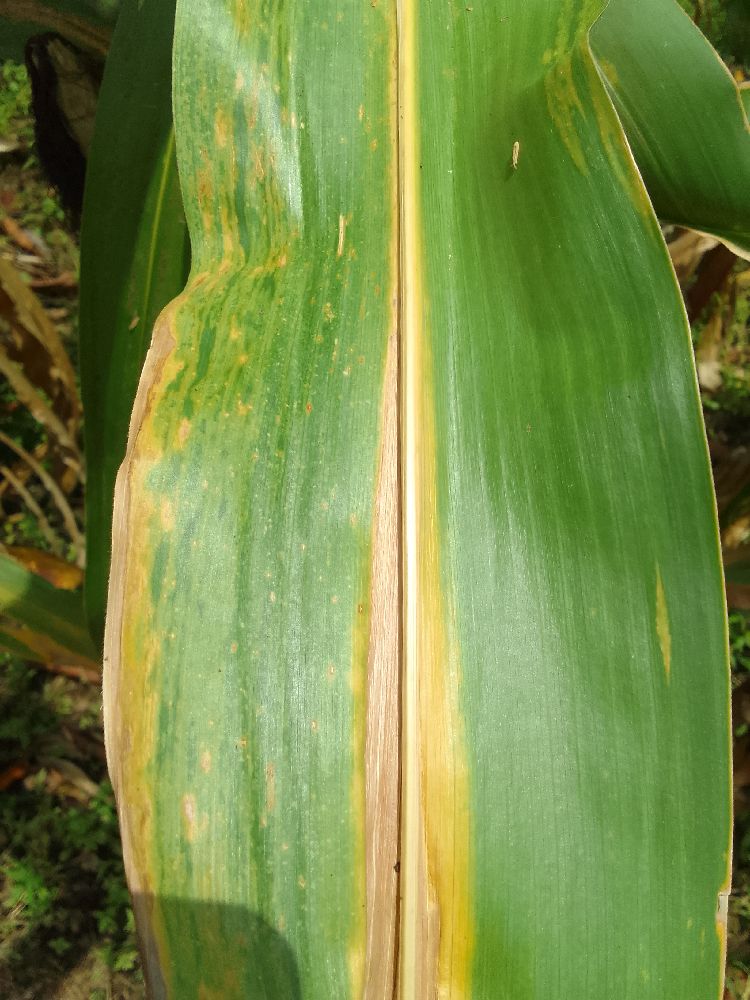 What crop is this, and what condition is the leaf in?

maize, maize lethal necrosis
